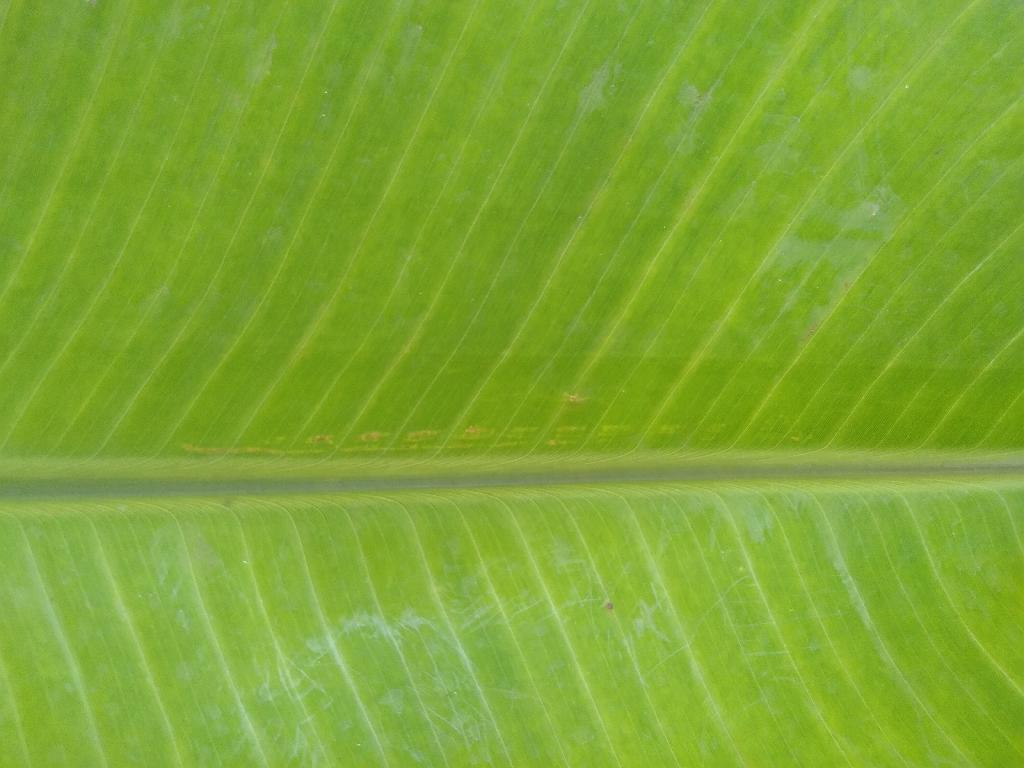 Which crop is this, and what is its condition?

banana, healthy
